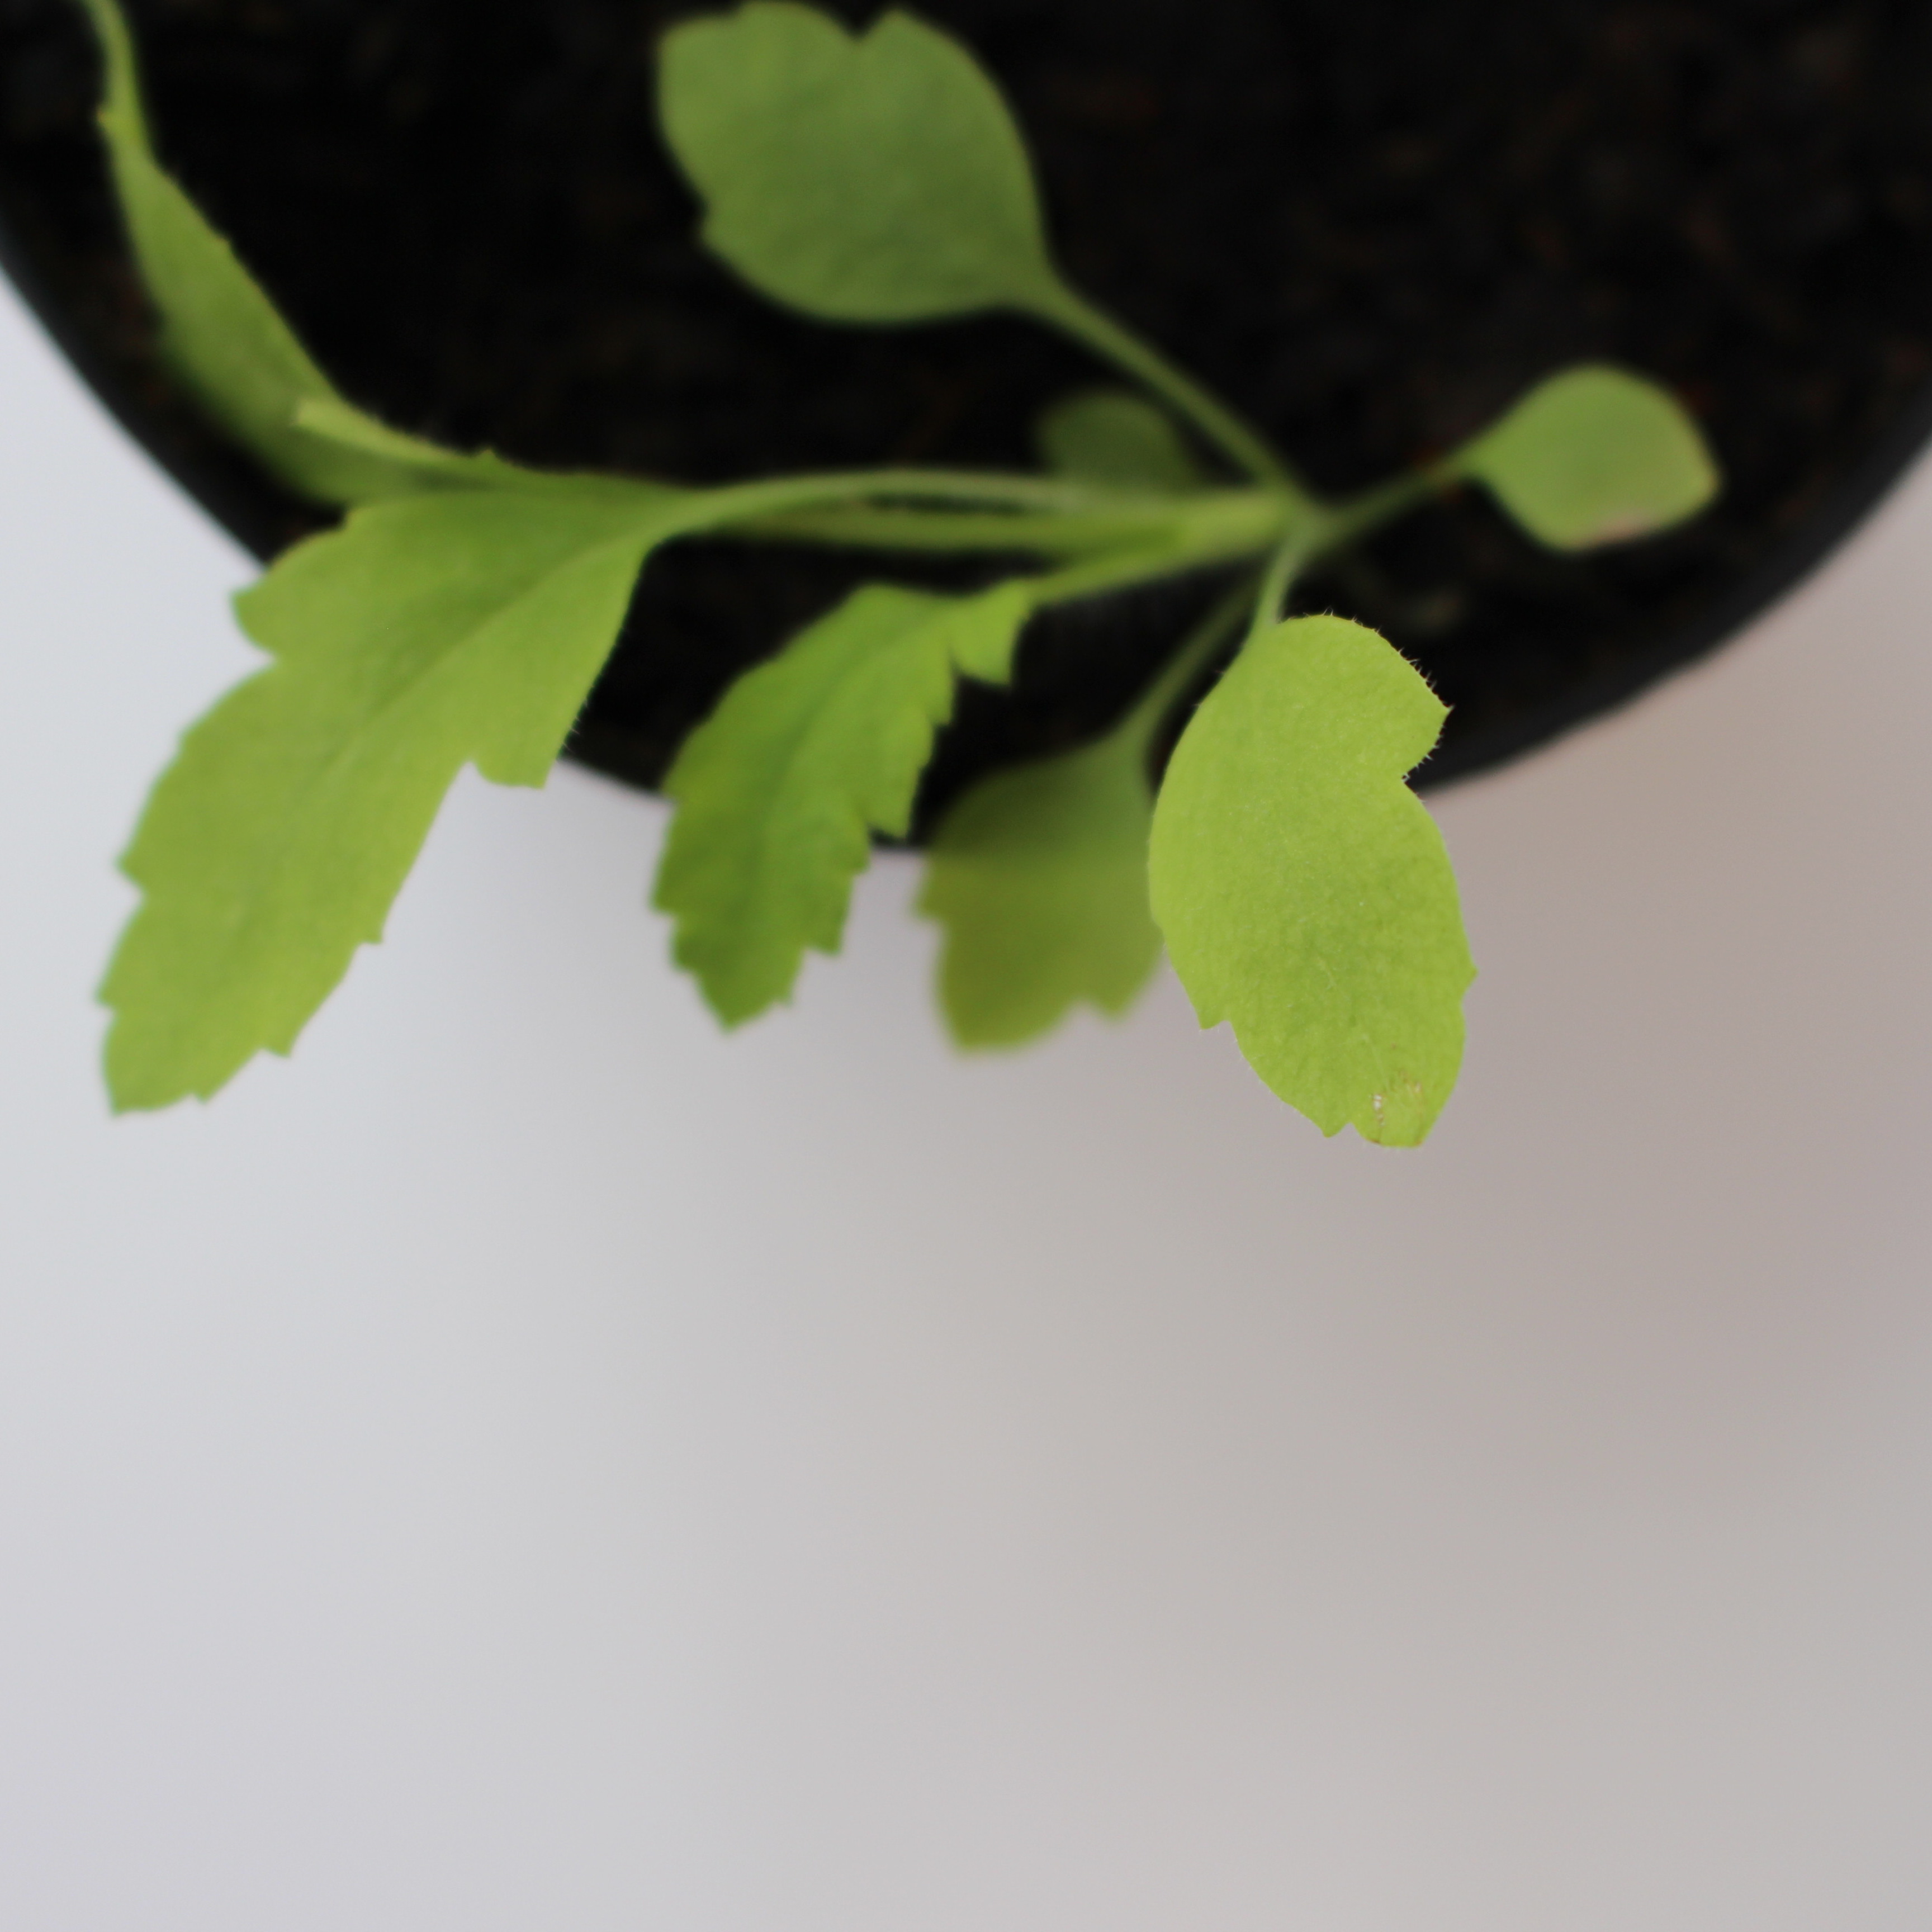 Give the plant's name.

Papaver rhoeas
